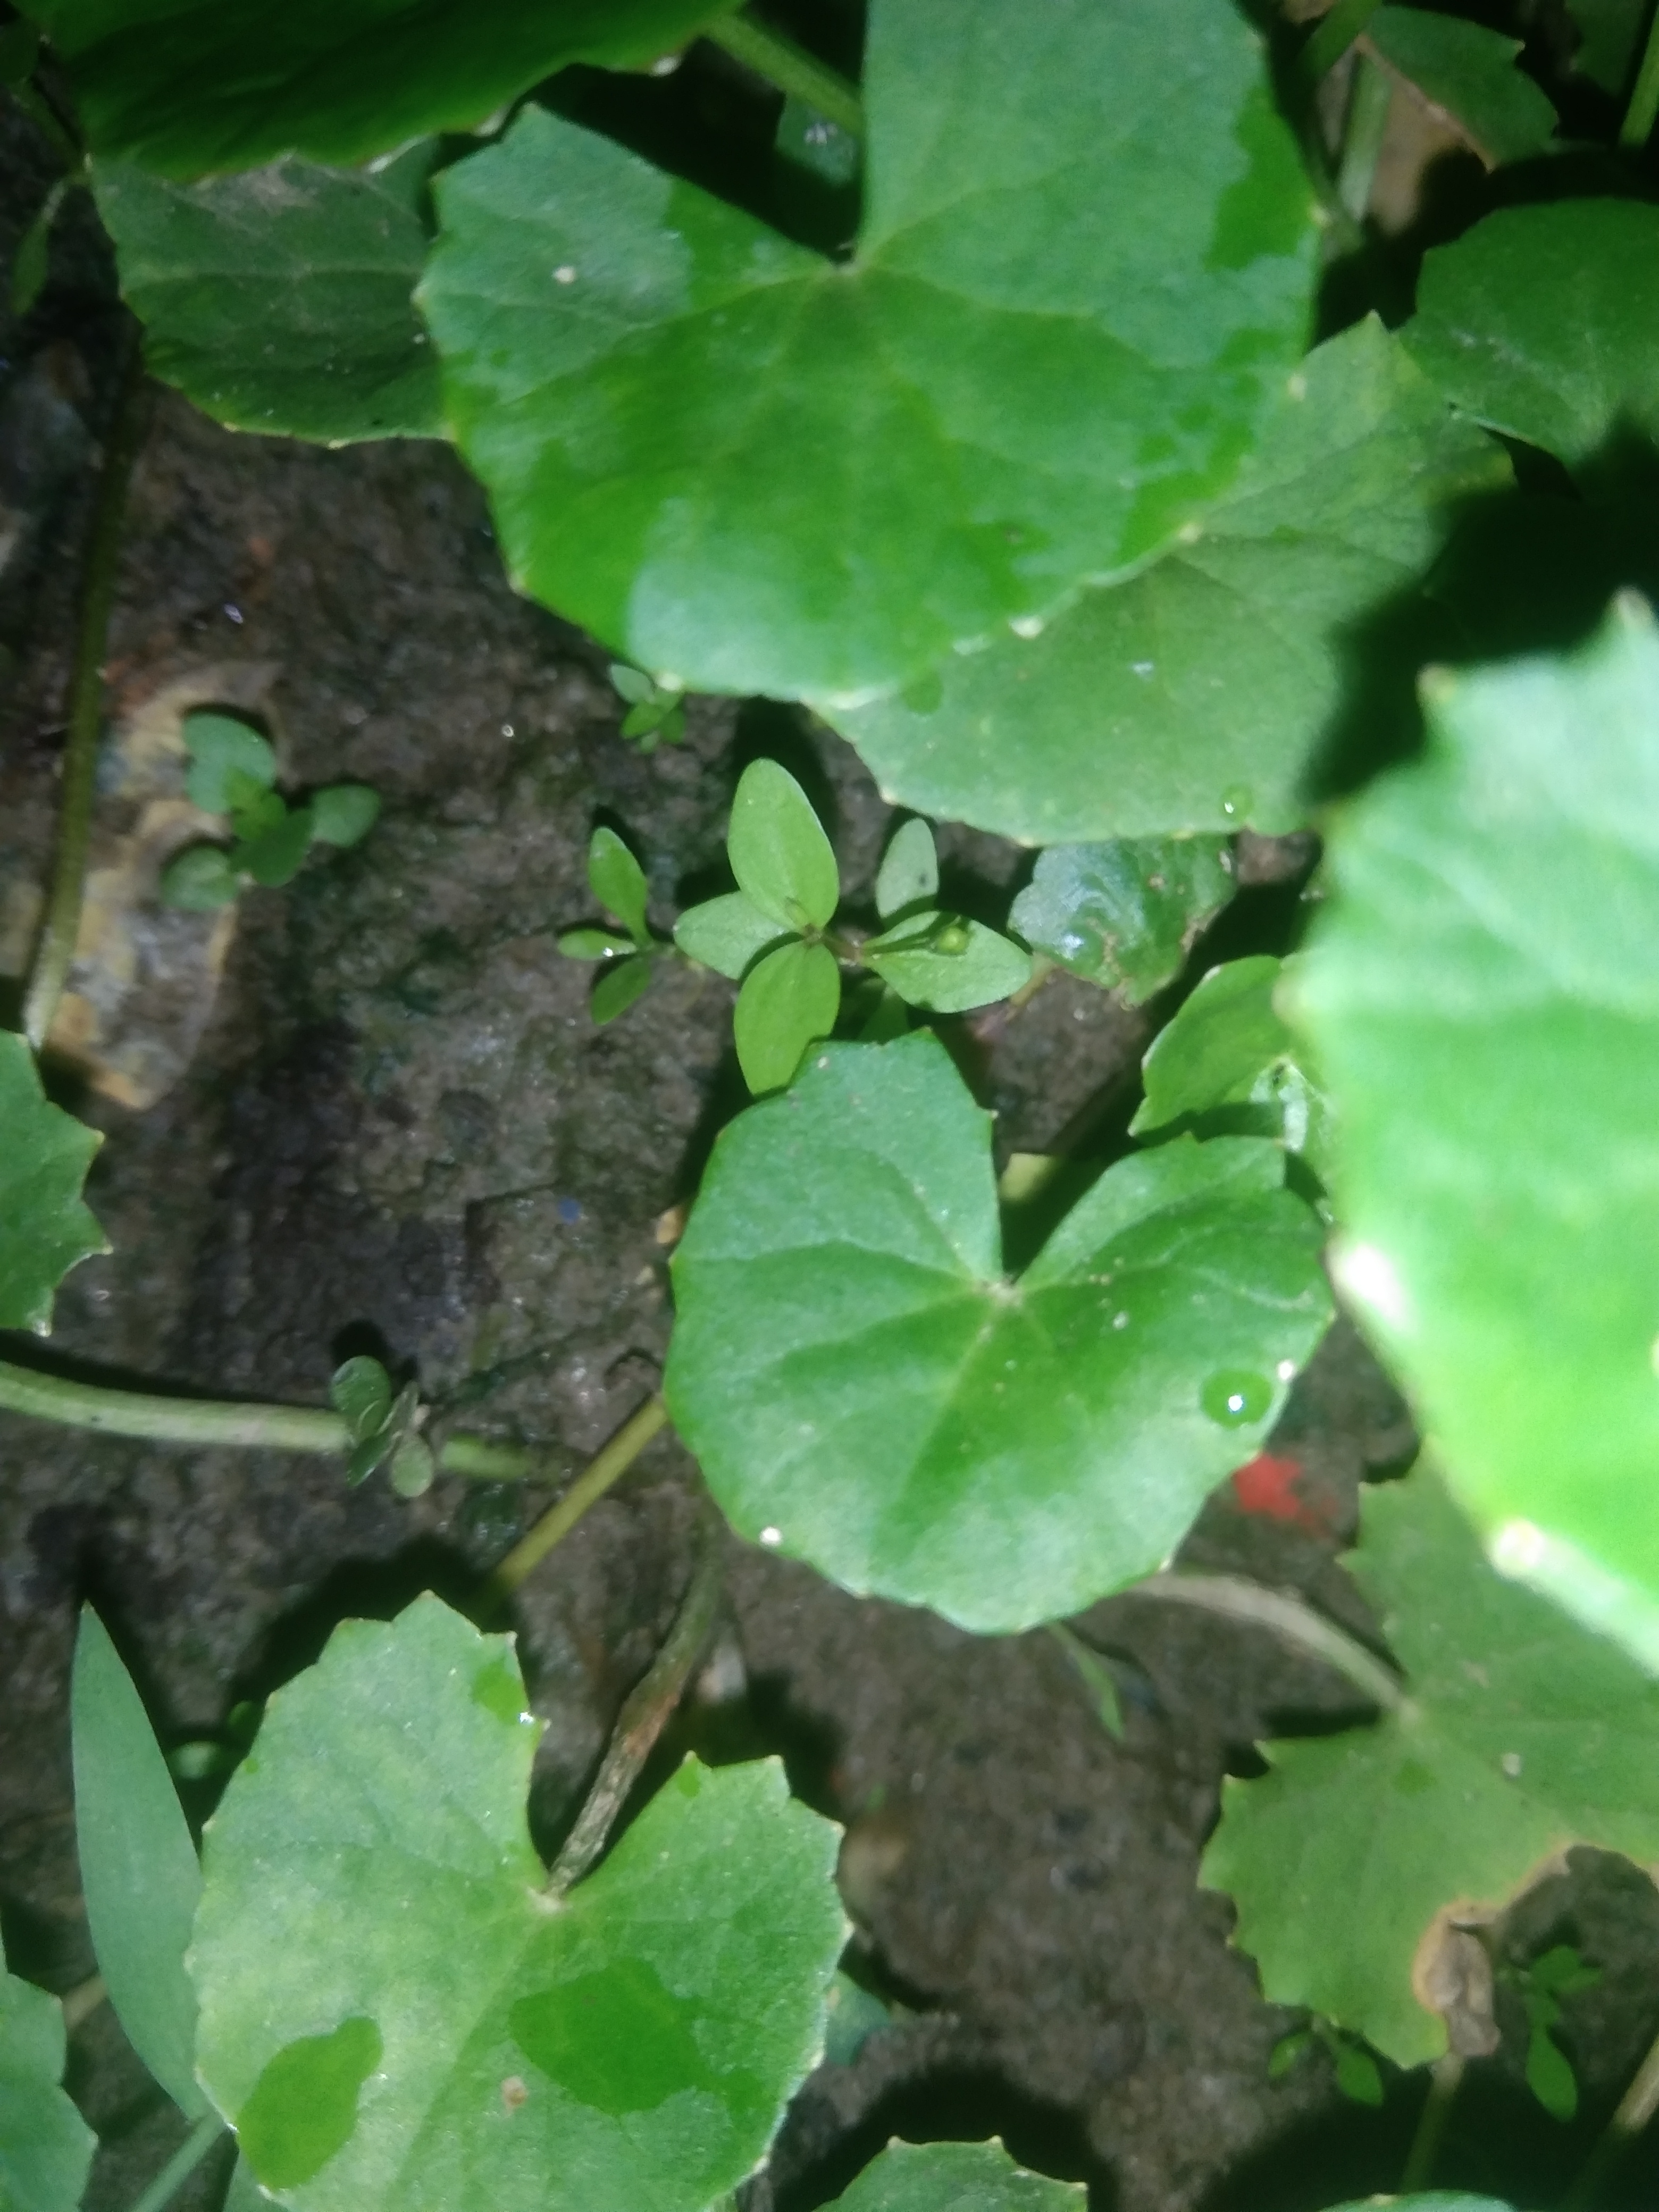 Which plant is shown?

thankuni
